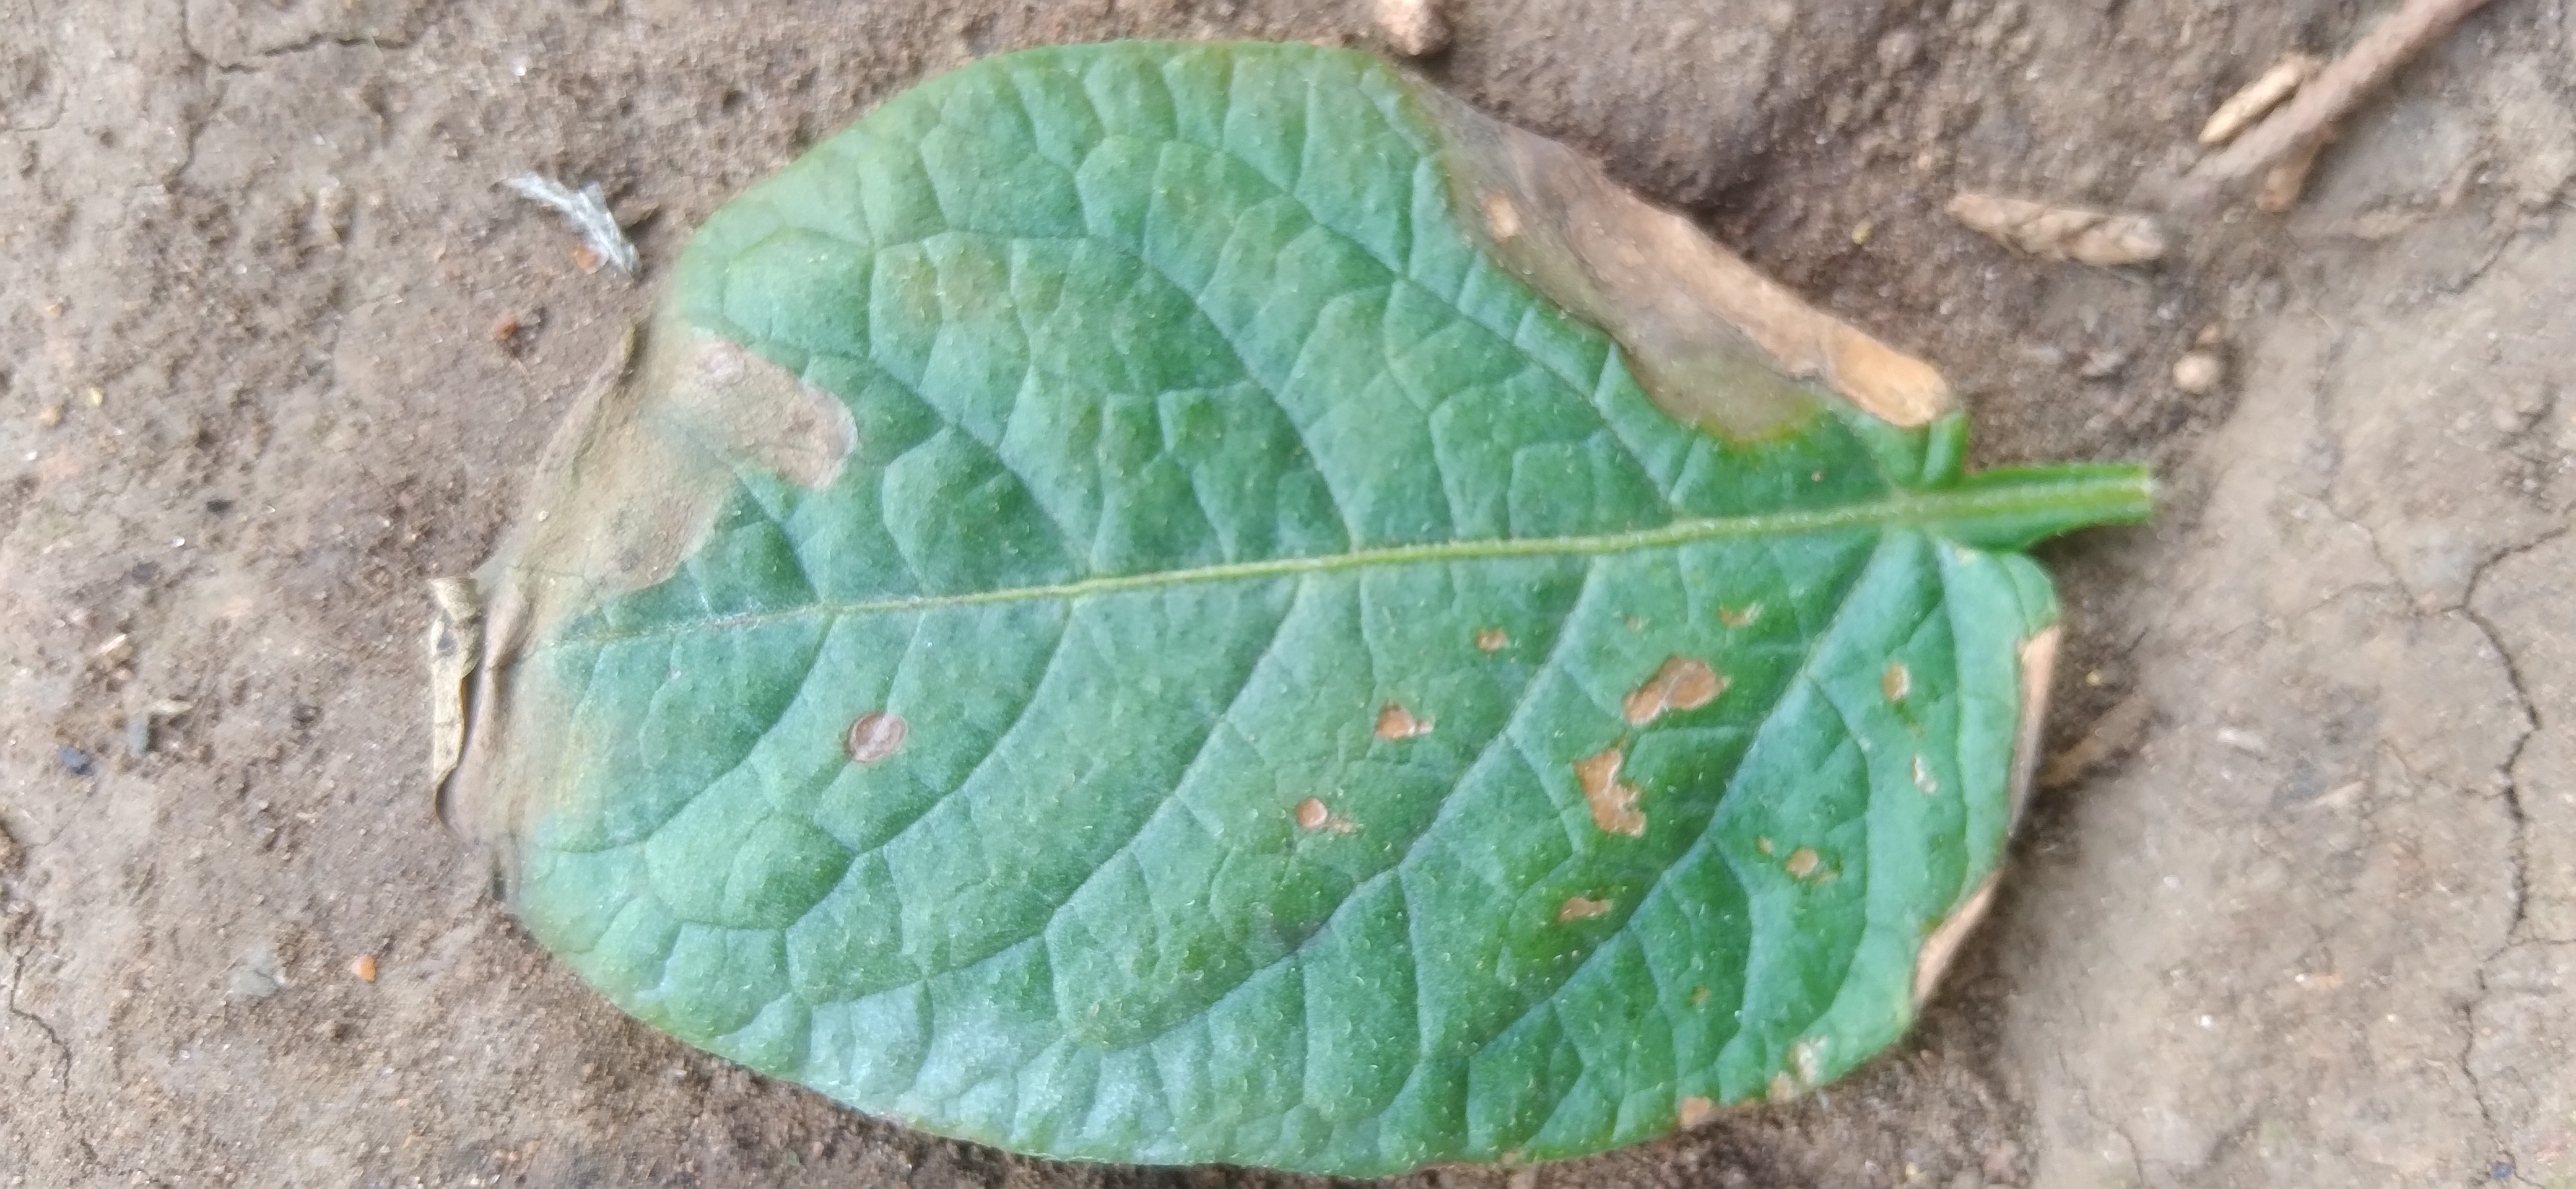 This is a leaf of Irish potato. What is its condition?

early blight
